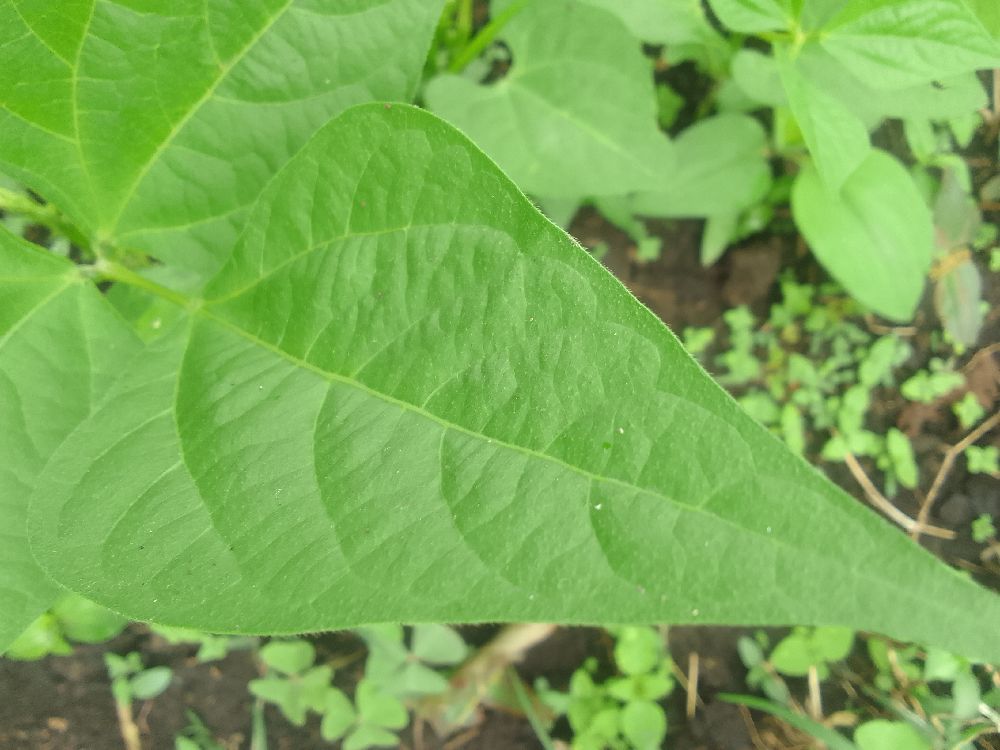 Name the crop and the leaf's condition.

common bean, healthy
